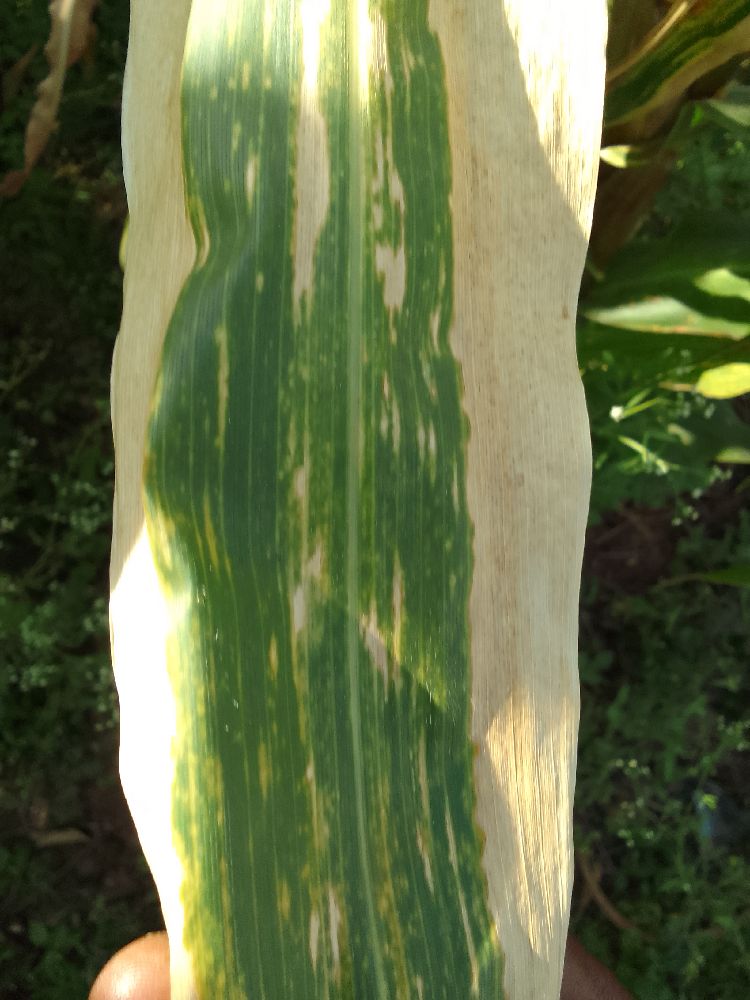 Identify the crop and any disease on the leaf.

maize, maize lethal necrosis
